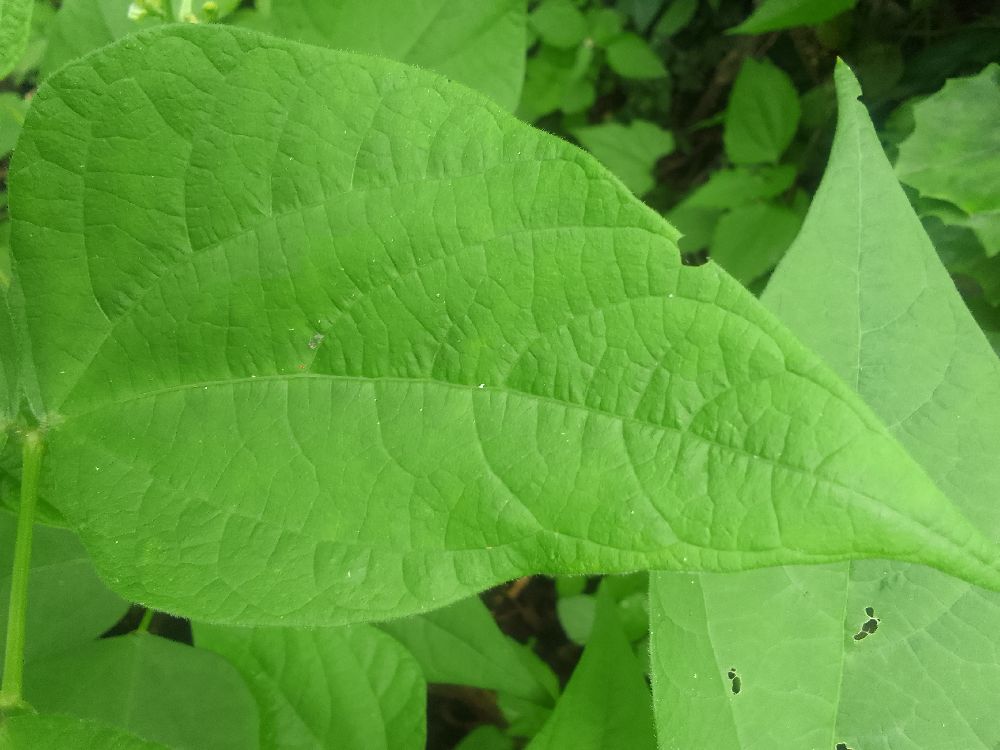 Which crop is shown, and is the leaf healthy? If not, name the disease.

common bean, healthy
